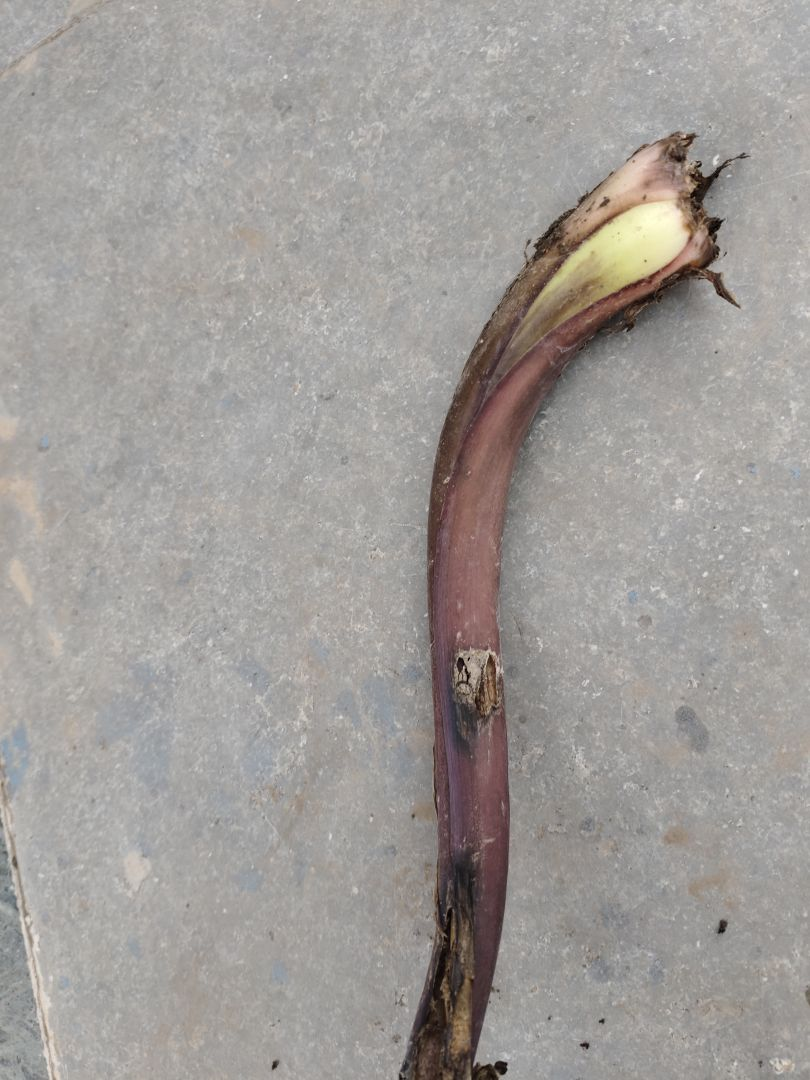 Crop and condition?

taro, root rot
